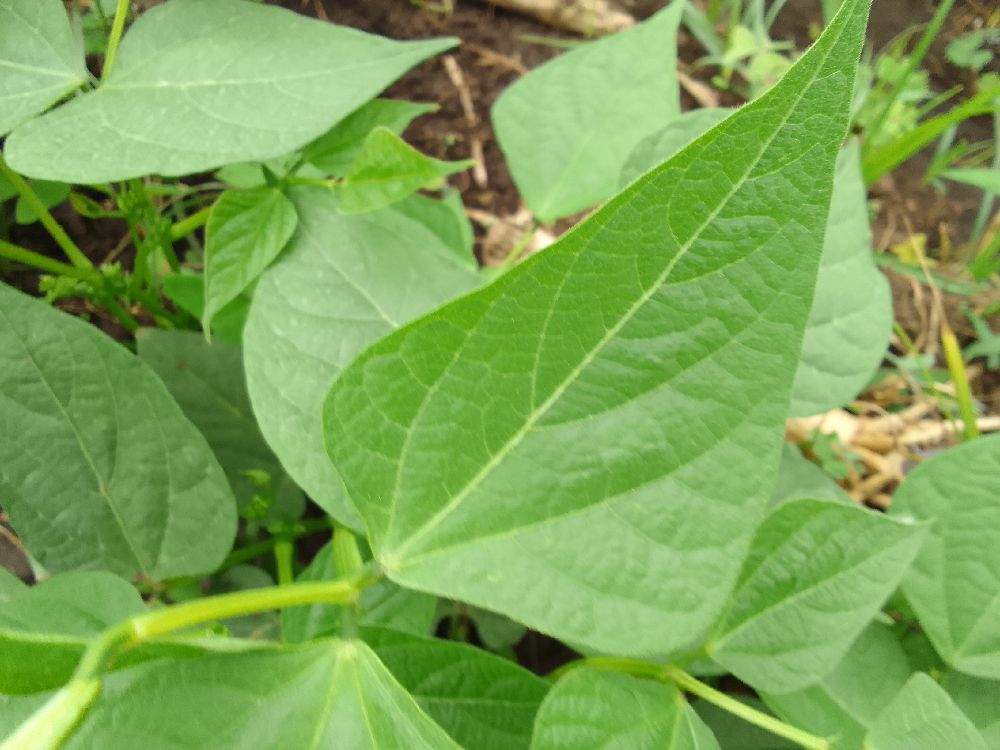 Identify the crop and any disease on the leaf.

common bean, healthy
